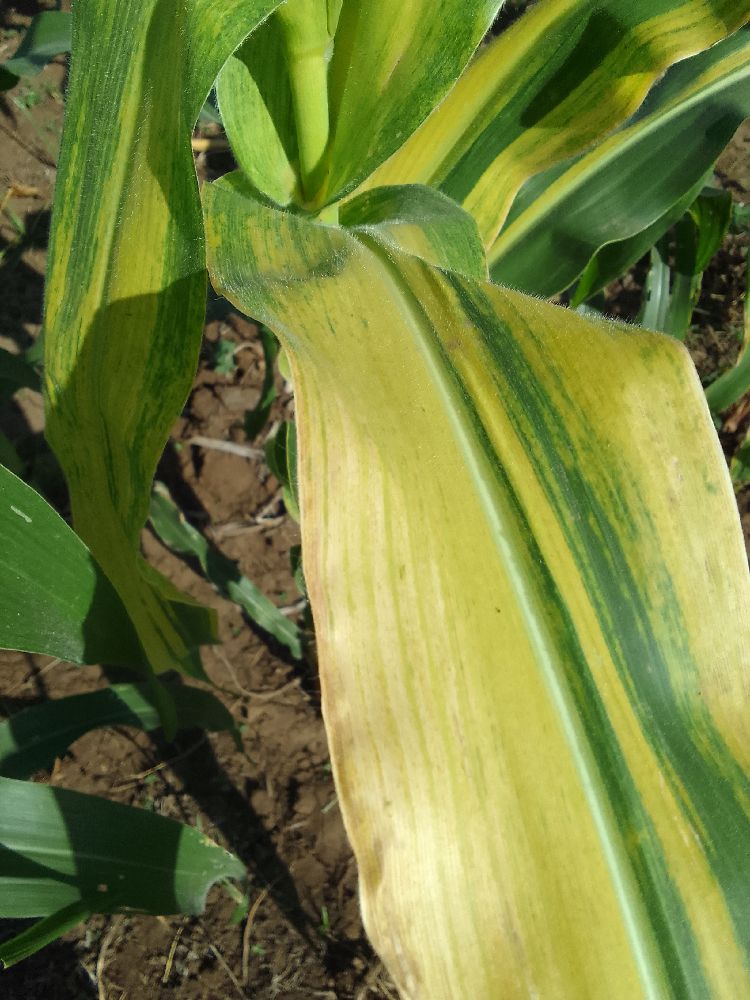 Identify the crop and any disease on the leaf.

maize, maize lethal necrosis
